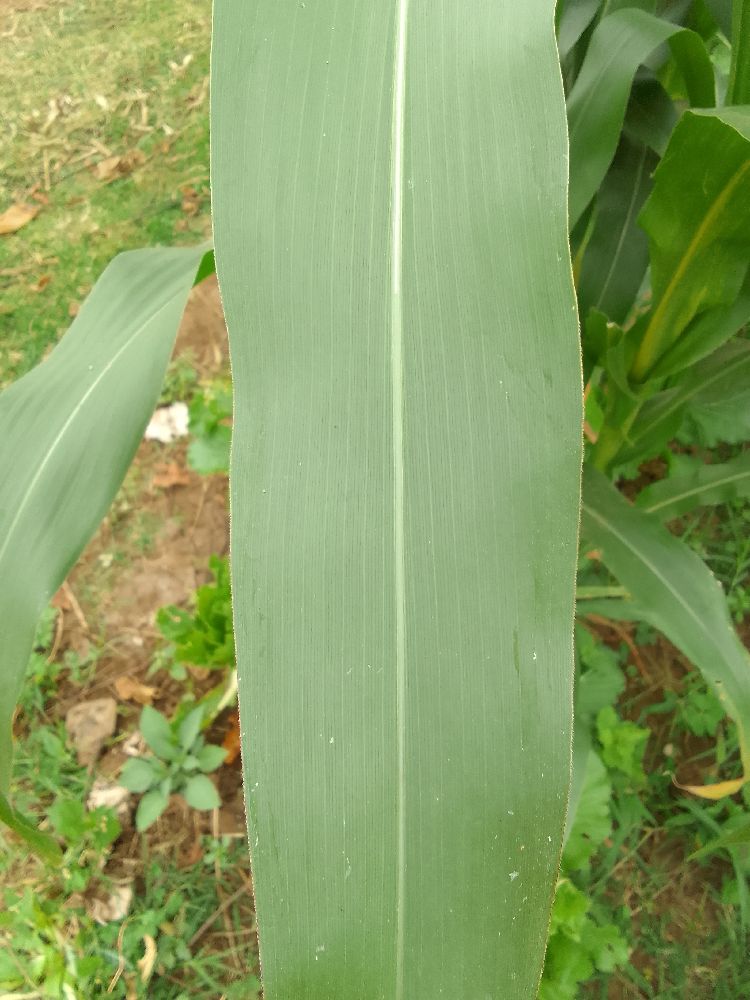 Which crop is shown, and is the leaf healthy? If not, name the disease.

maize, healthy
